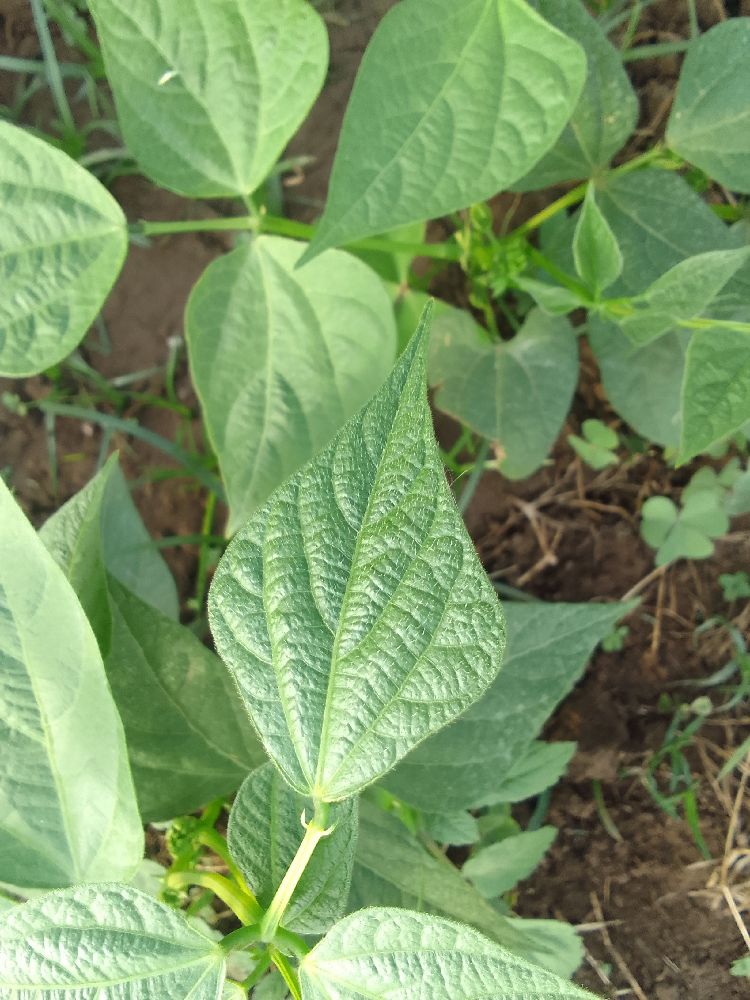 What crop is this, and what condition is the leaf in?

common bean, healthy
